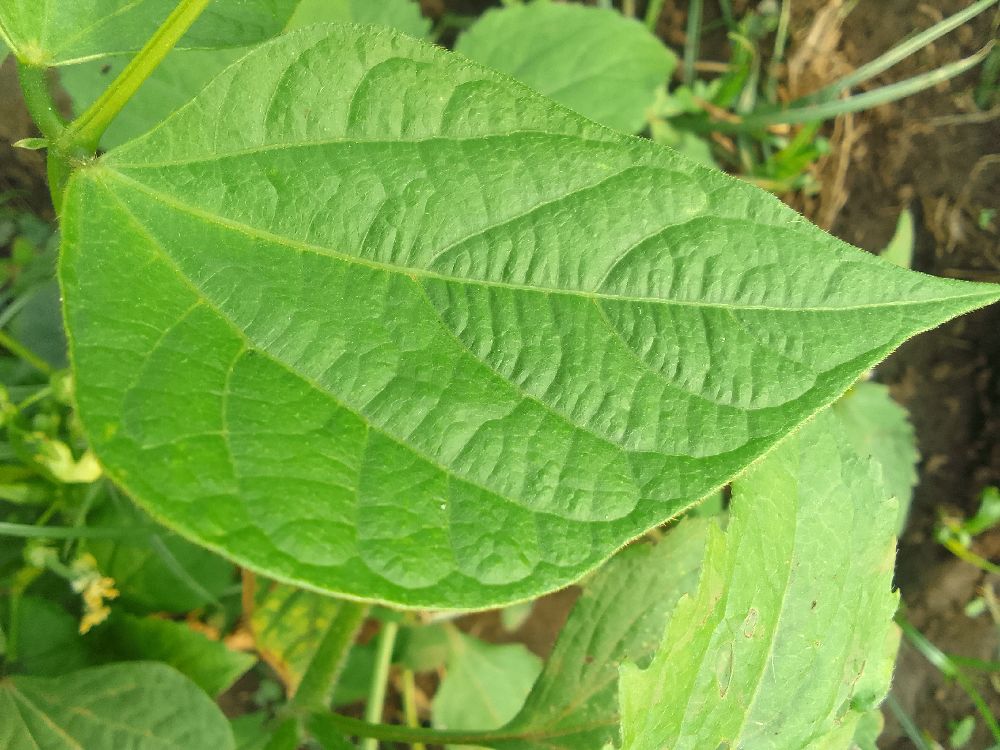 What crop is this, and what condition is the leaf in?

common bean, healthy
